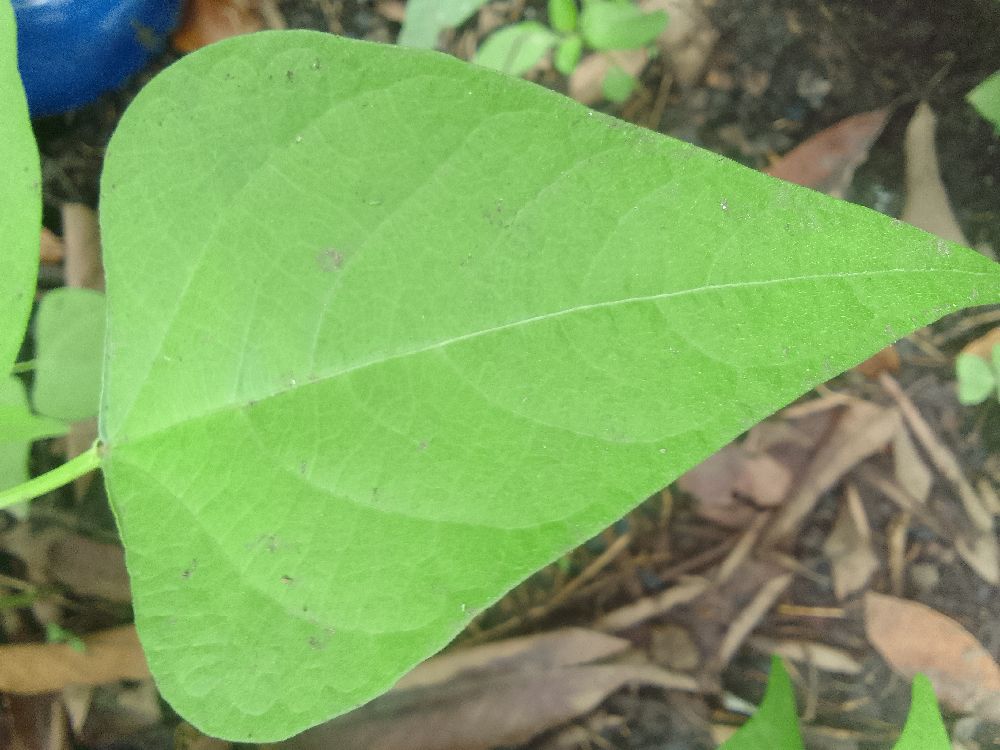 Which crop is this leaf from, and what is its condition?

common bean, healthy
